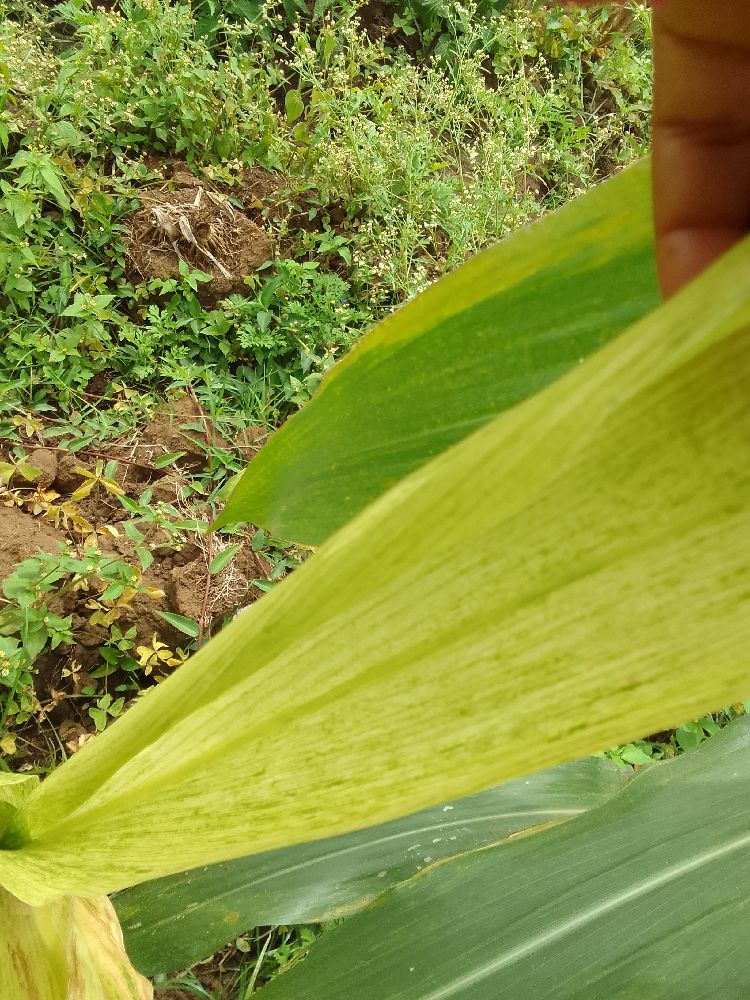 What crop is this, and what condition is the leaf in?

maize, maize lethal necrosis
